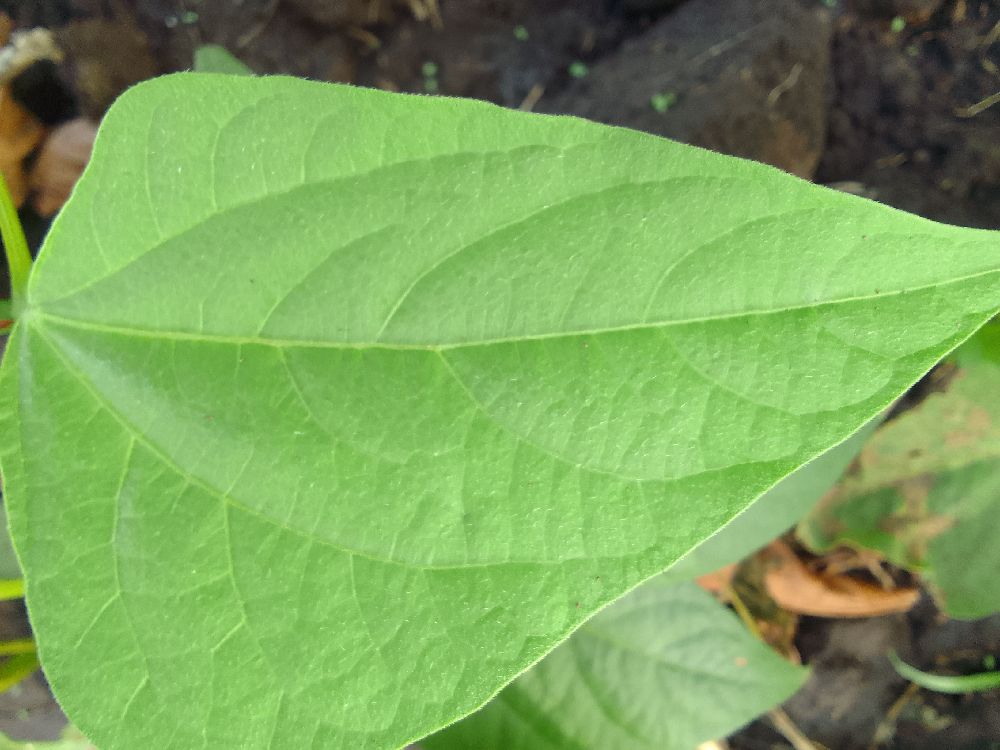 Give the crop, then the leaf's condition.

common bean, healthy
